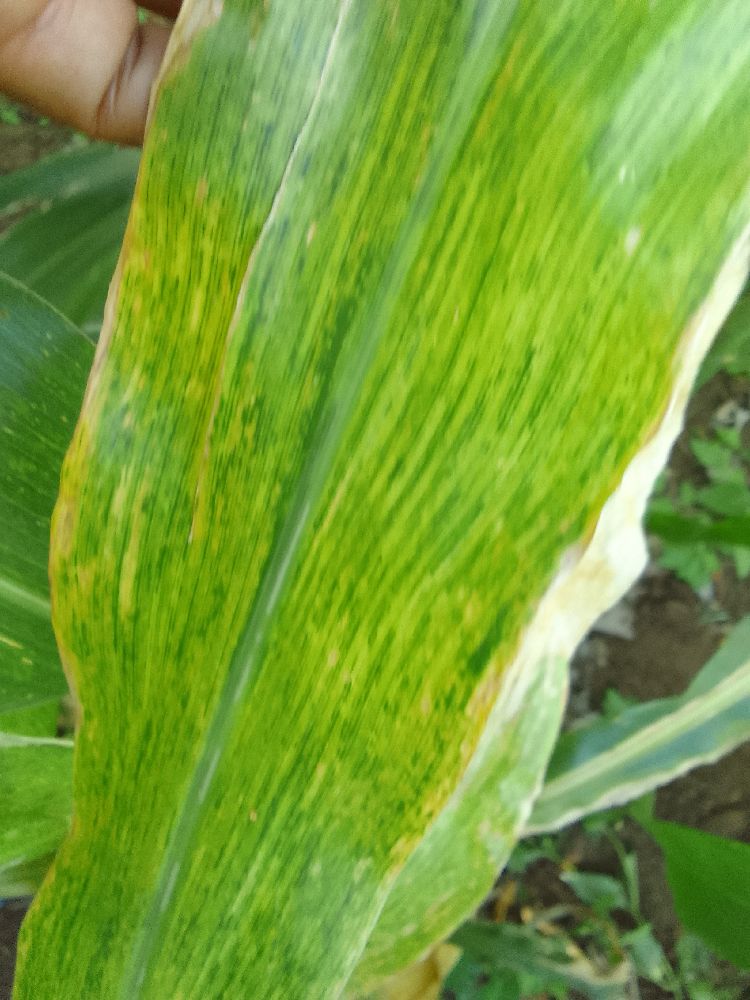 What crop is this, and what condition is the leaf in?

maize, maize lethal necrosis
